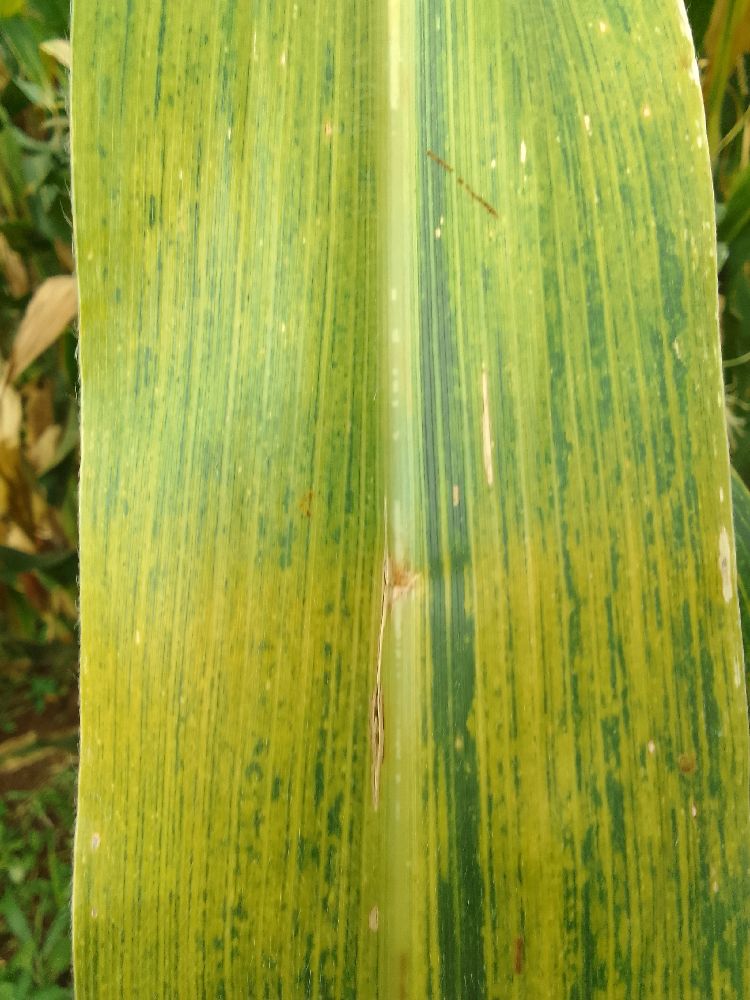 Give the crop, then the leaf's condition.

maize, maize lethal necrosis
